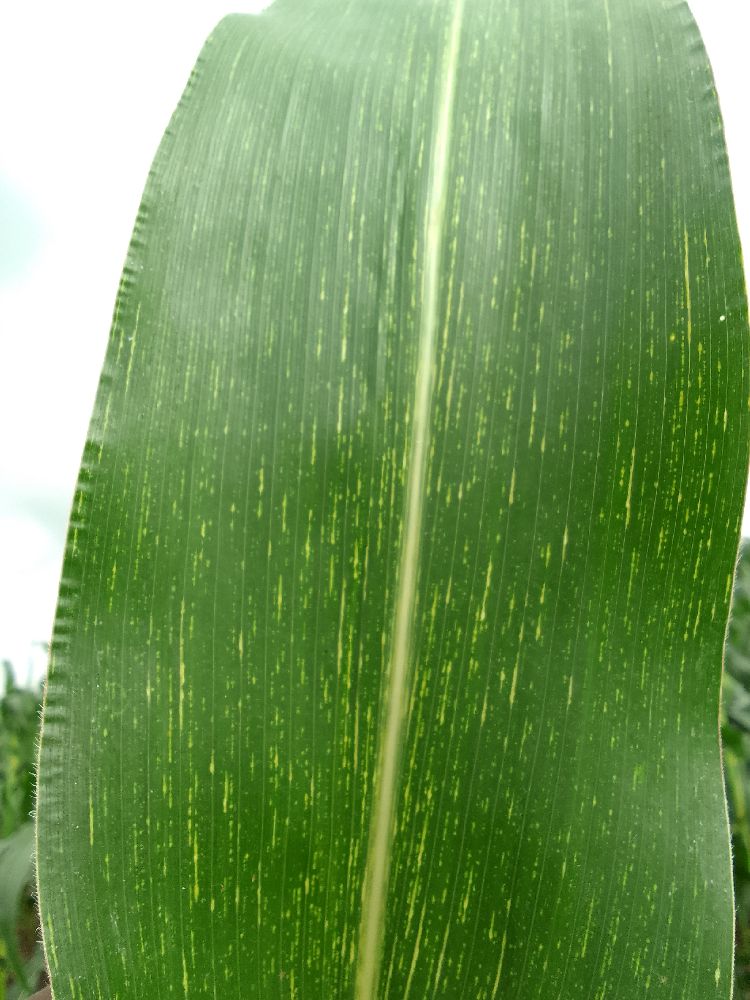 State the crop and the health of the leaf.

maize, maize streak virus
